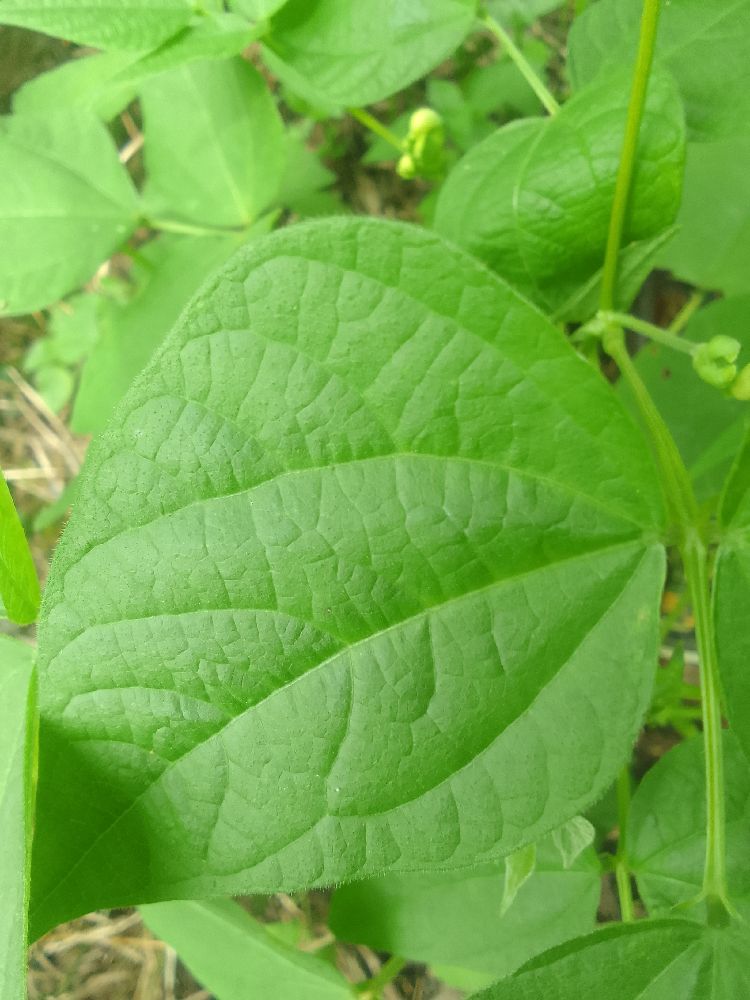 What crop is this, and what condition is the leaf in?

common bean, healthy
